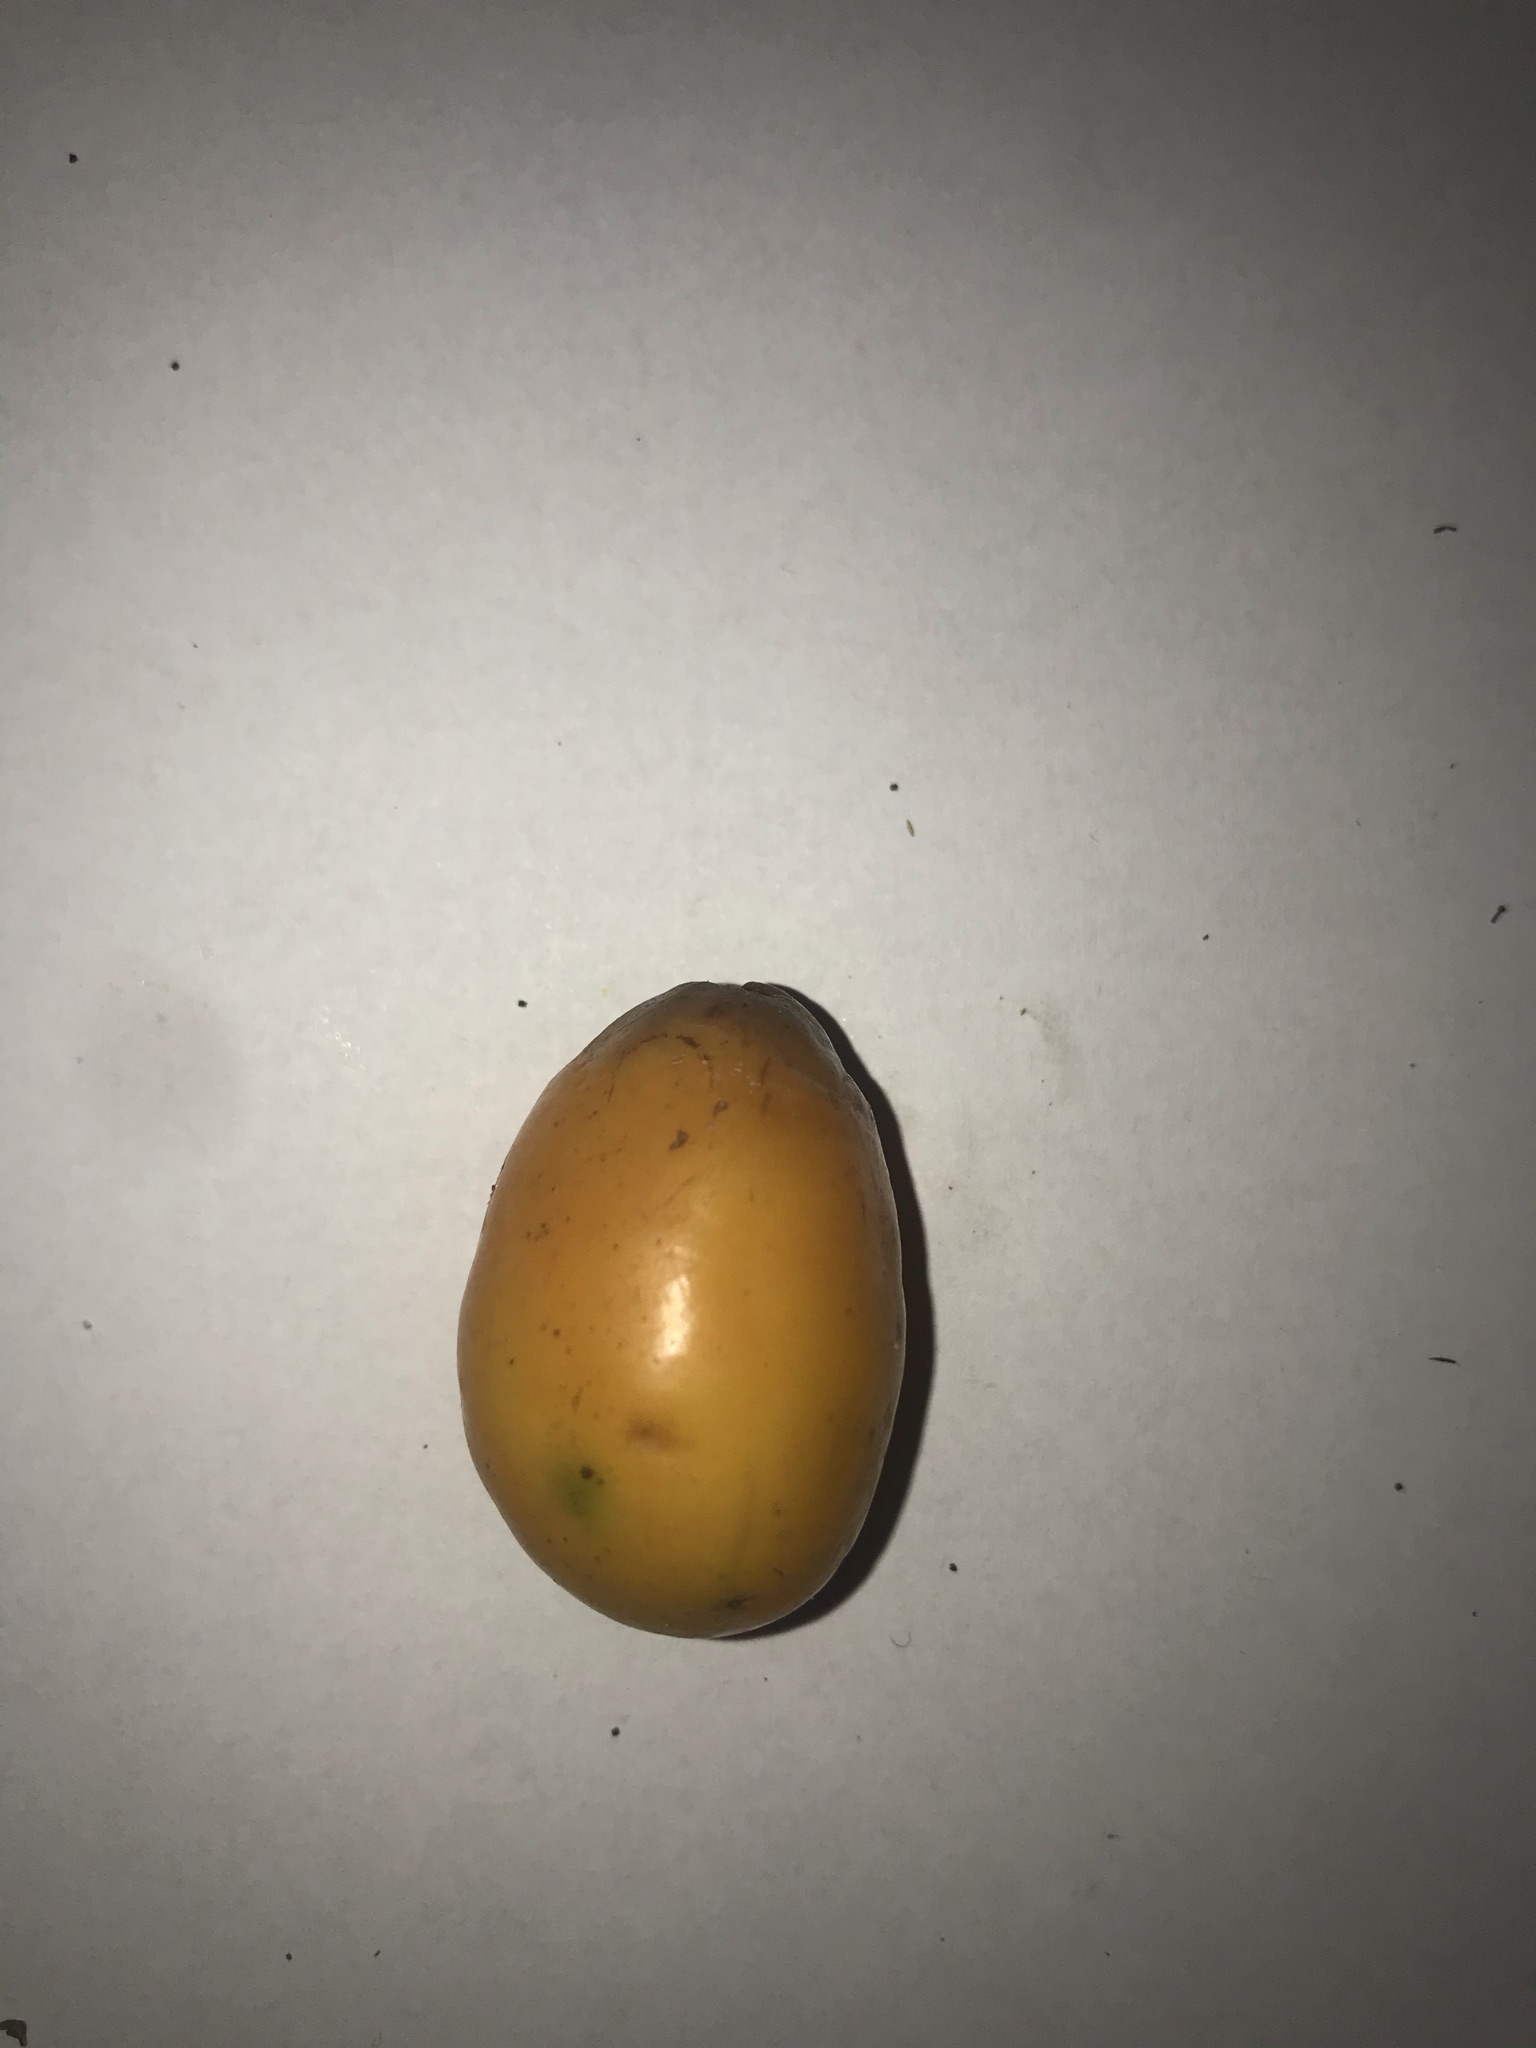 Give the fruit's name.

siriguela
